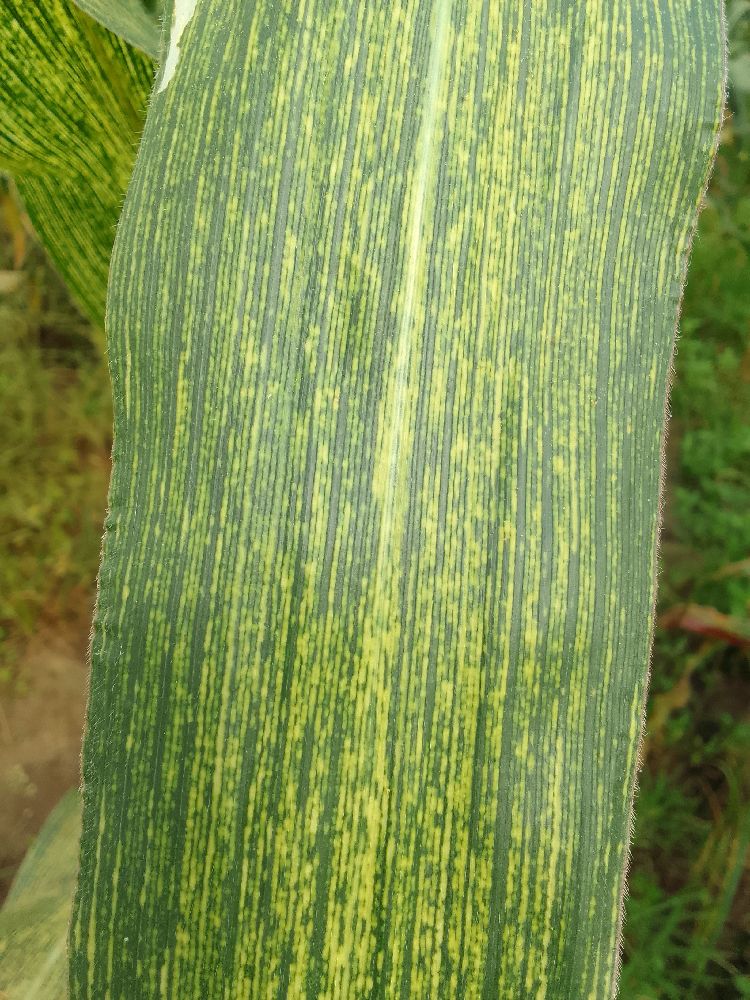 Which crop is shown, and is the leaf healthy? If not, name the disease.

maize, maize streak virus
